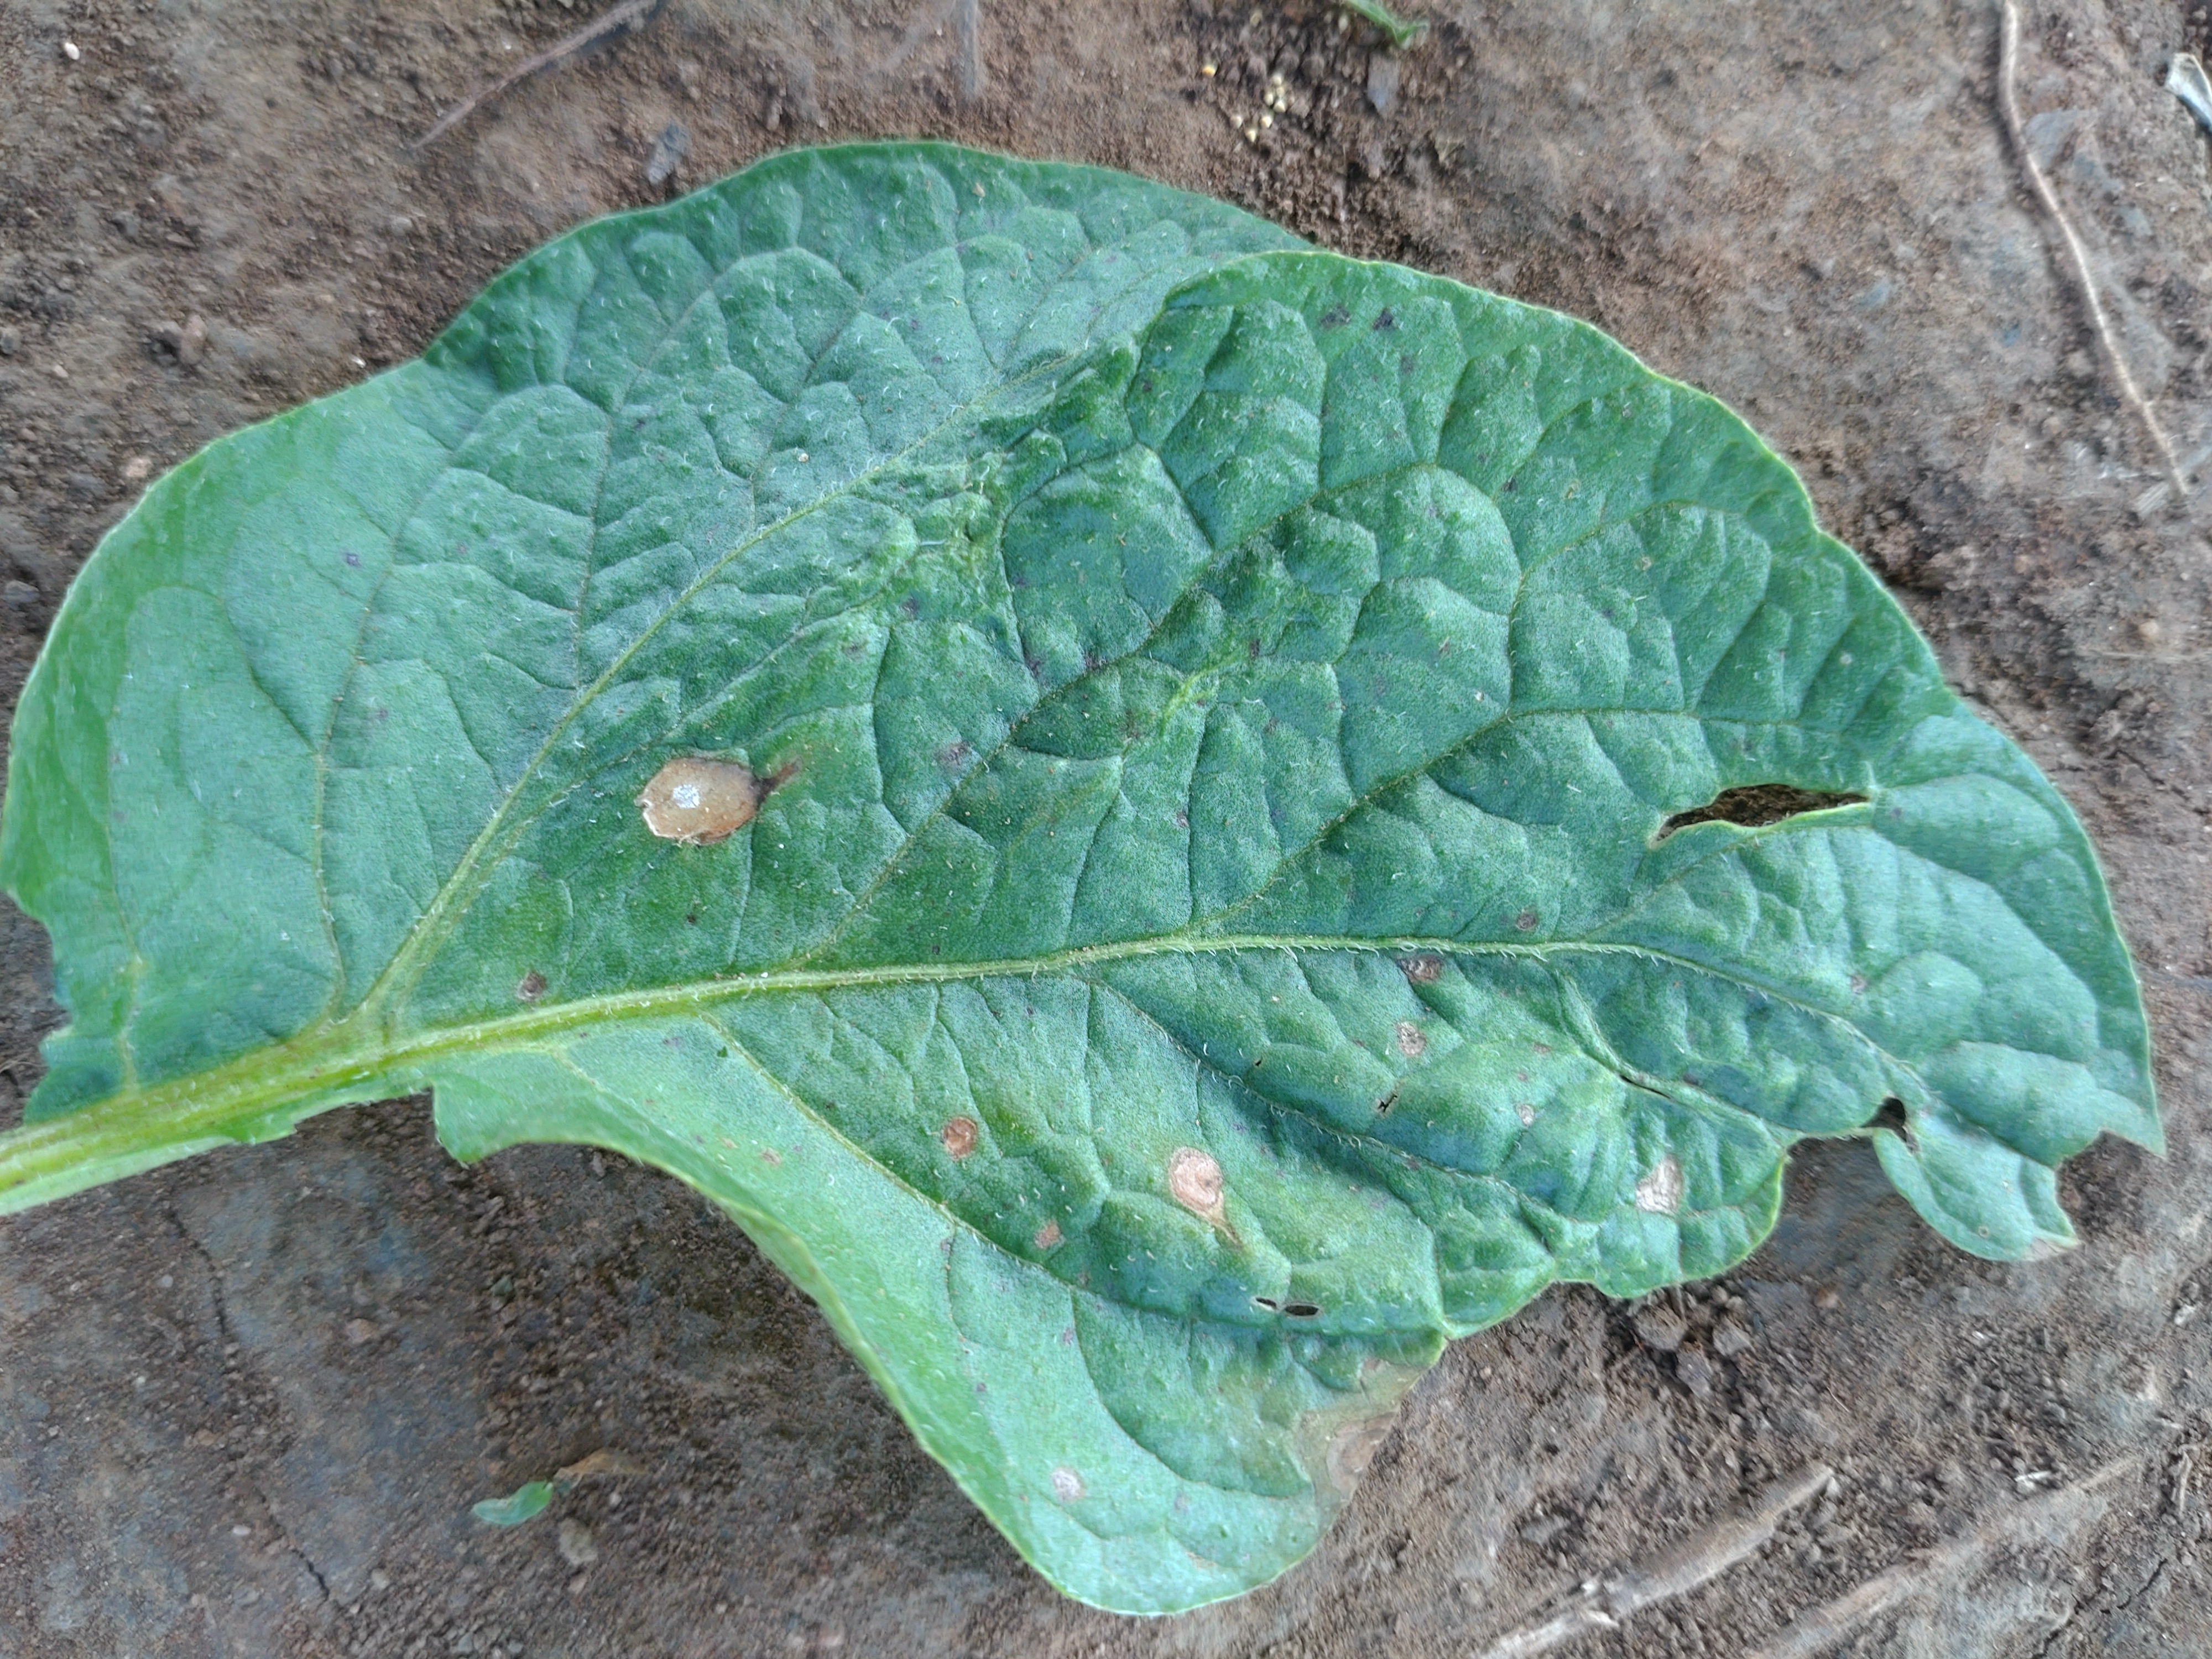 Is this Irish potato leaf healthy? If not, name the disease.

early blight
